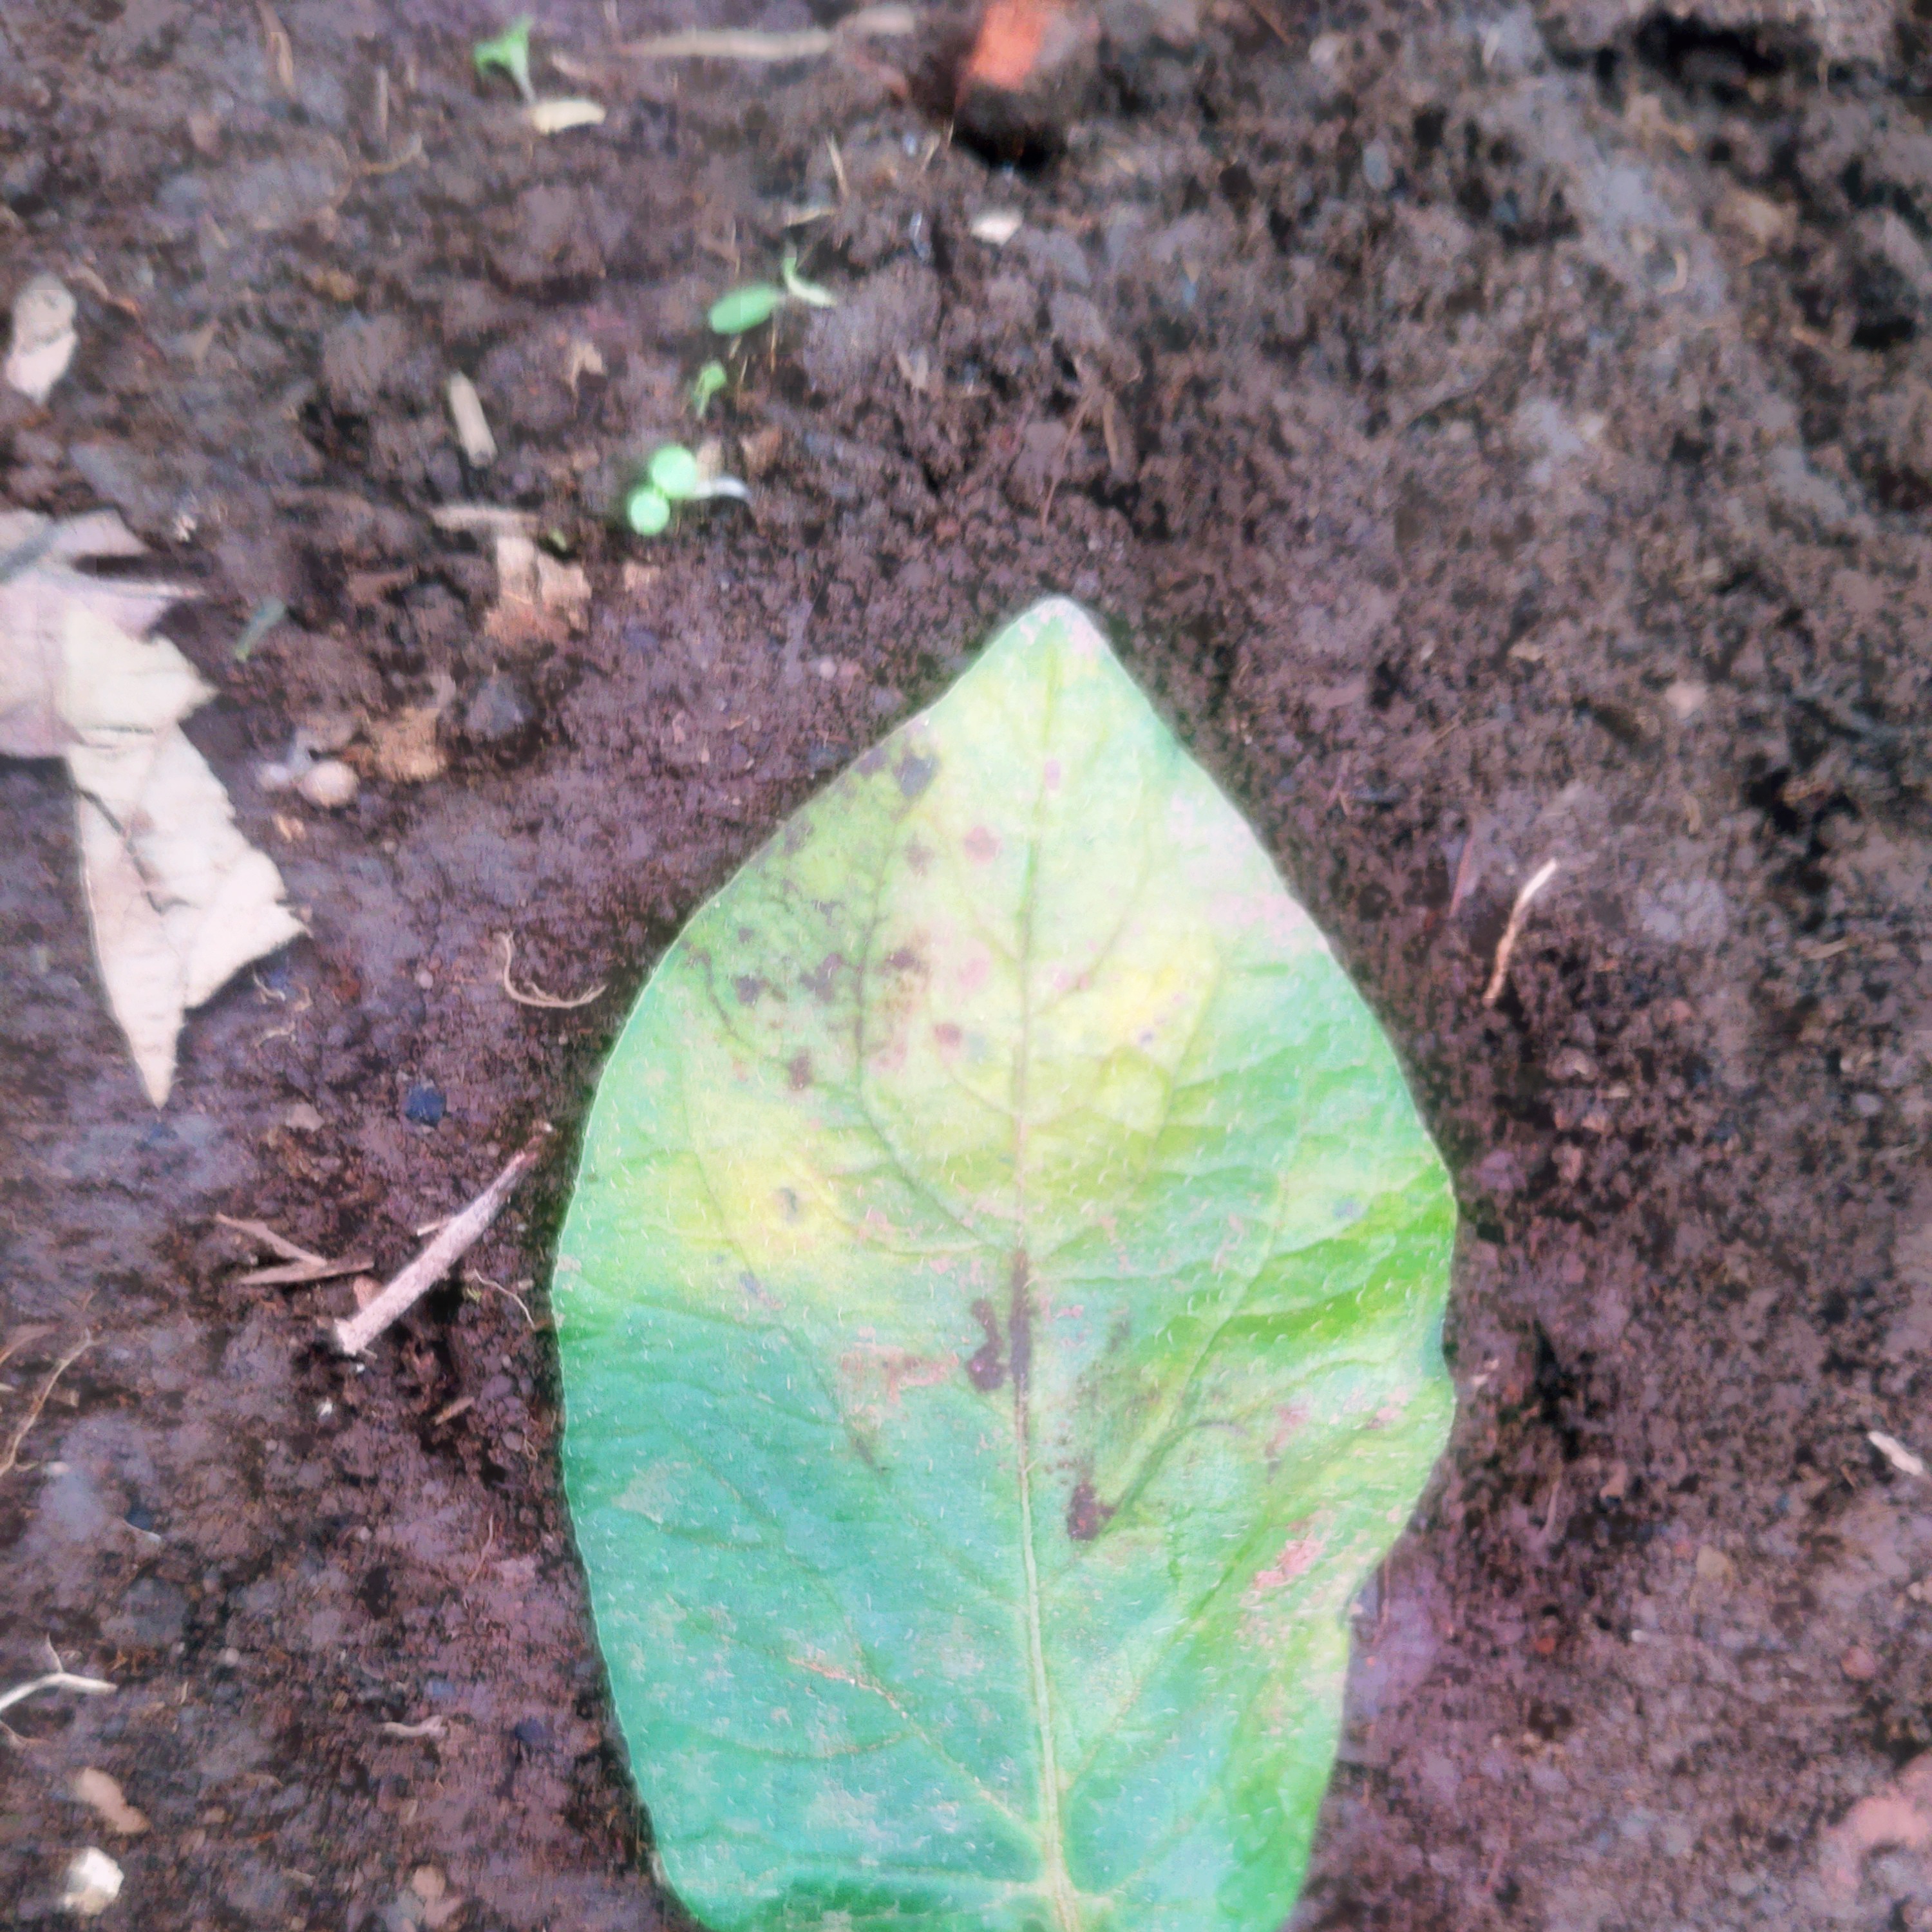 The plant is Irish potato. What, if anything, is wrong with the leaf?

late blight
